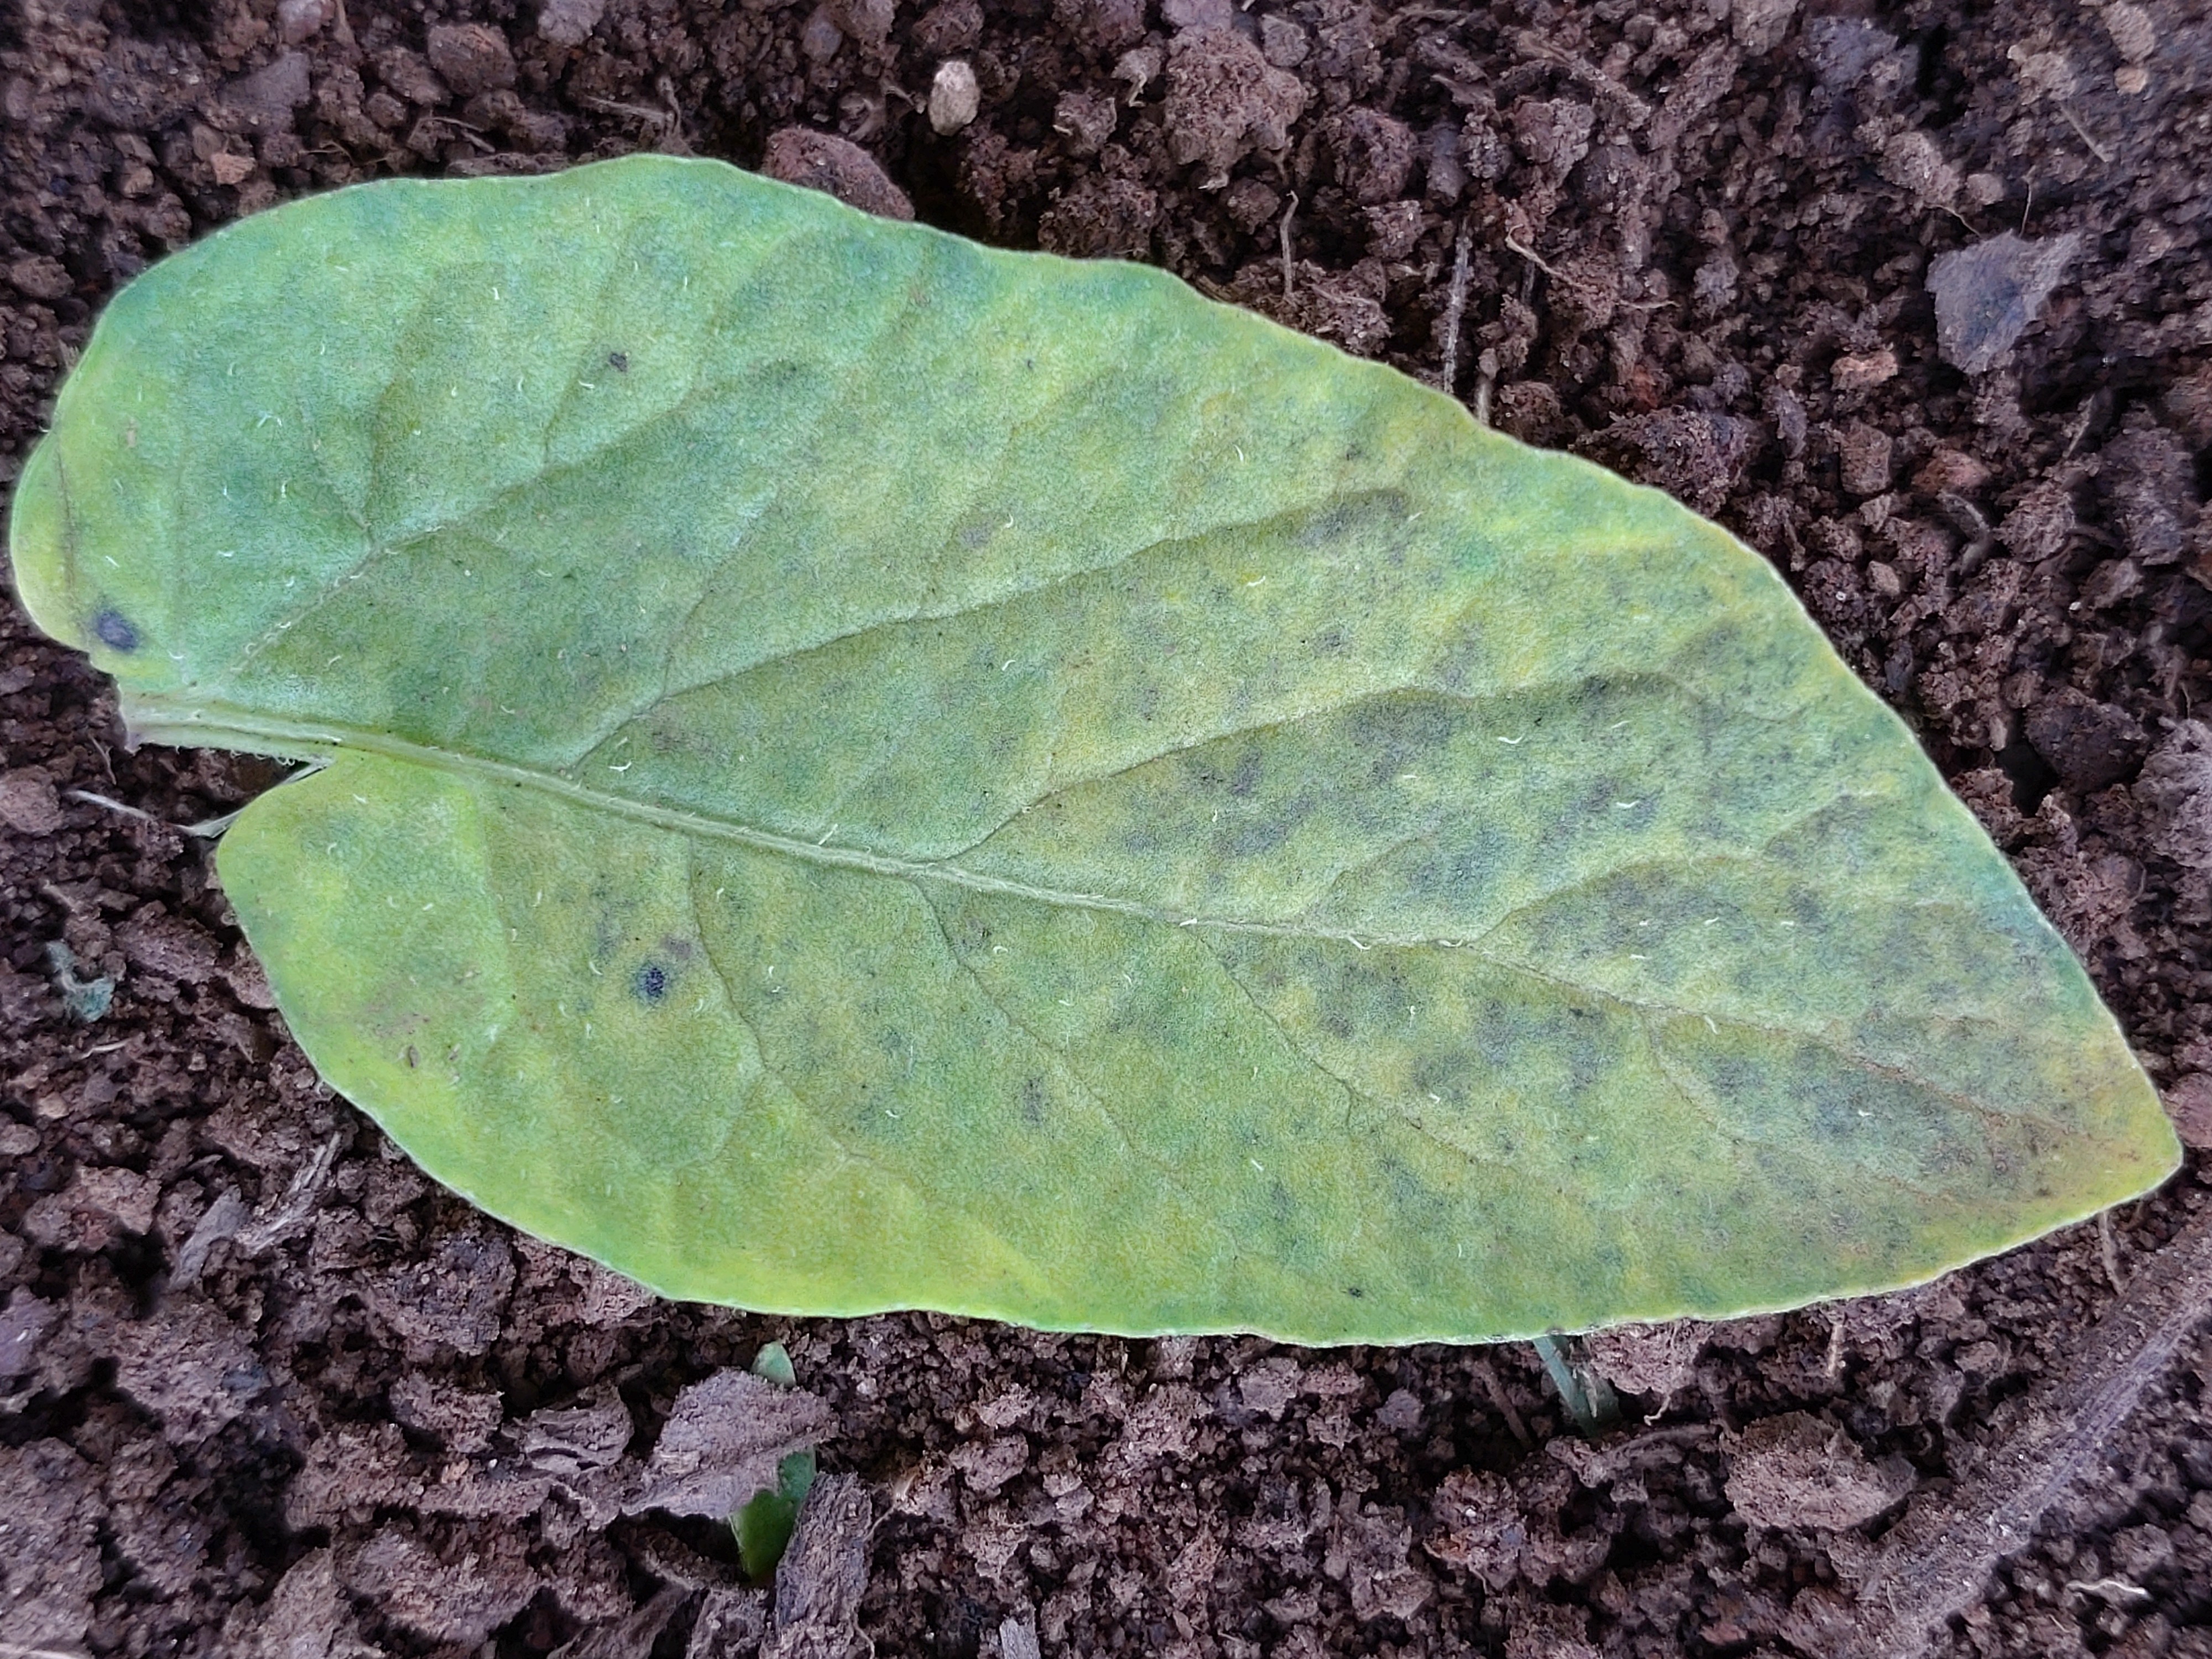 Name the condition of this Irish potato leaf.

late blight
